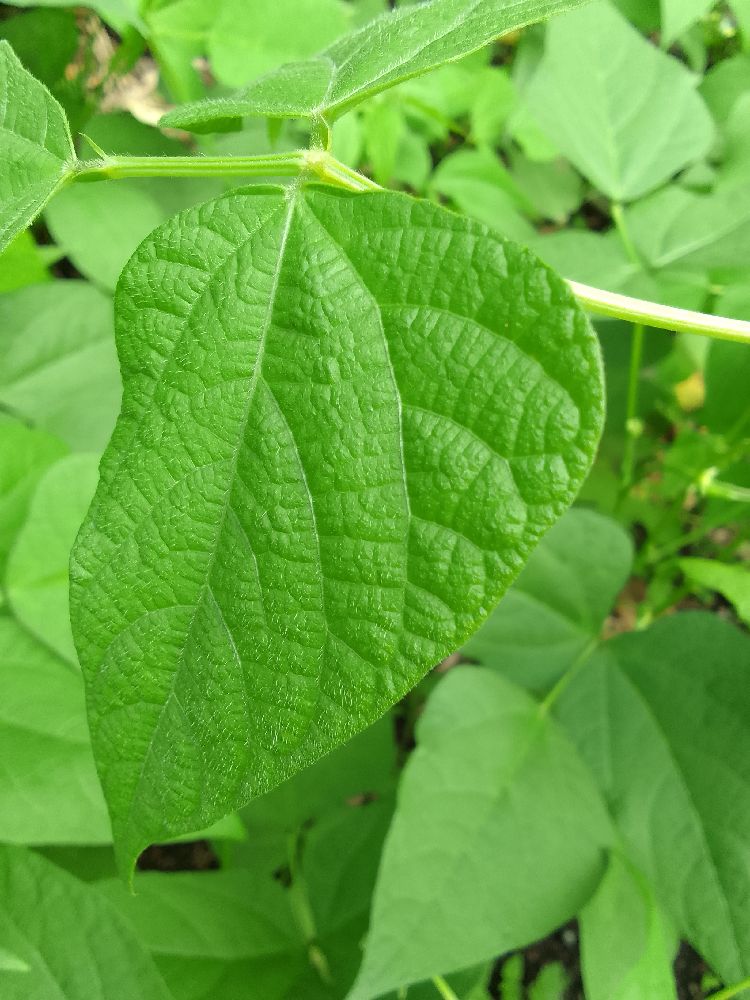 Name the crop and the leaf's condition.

common bean, healthy
